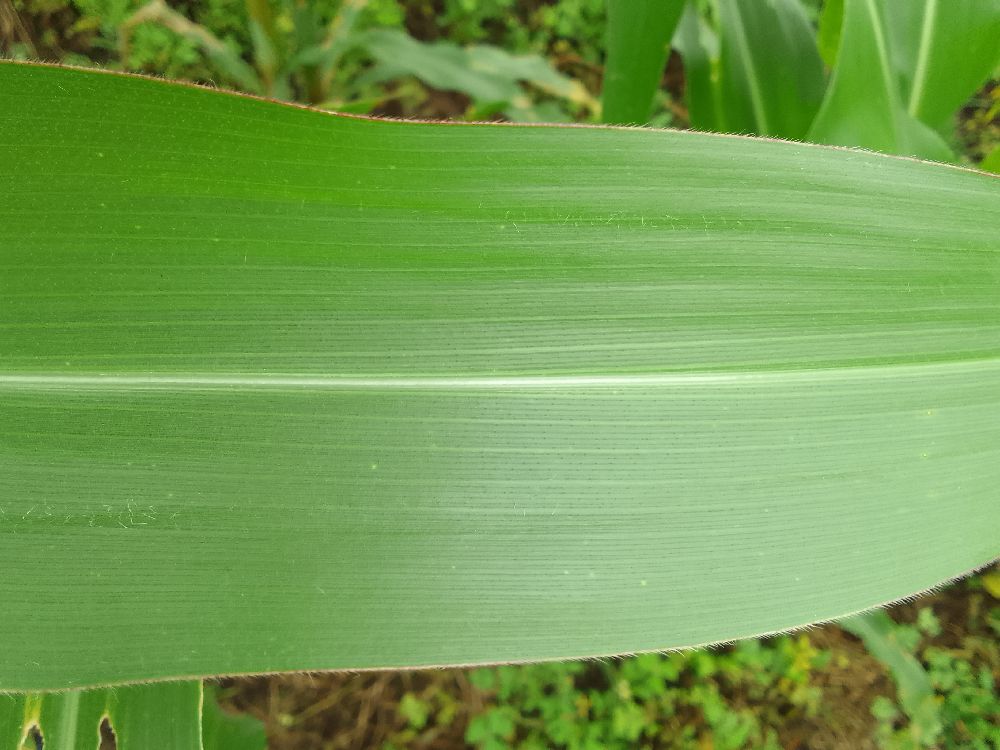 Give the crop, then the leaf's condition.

maize, healthy
